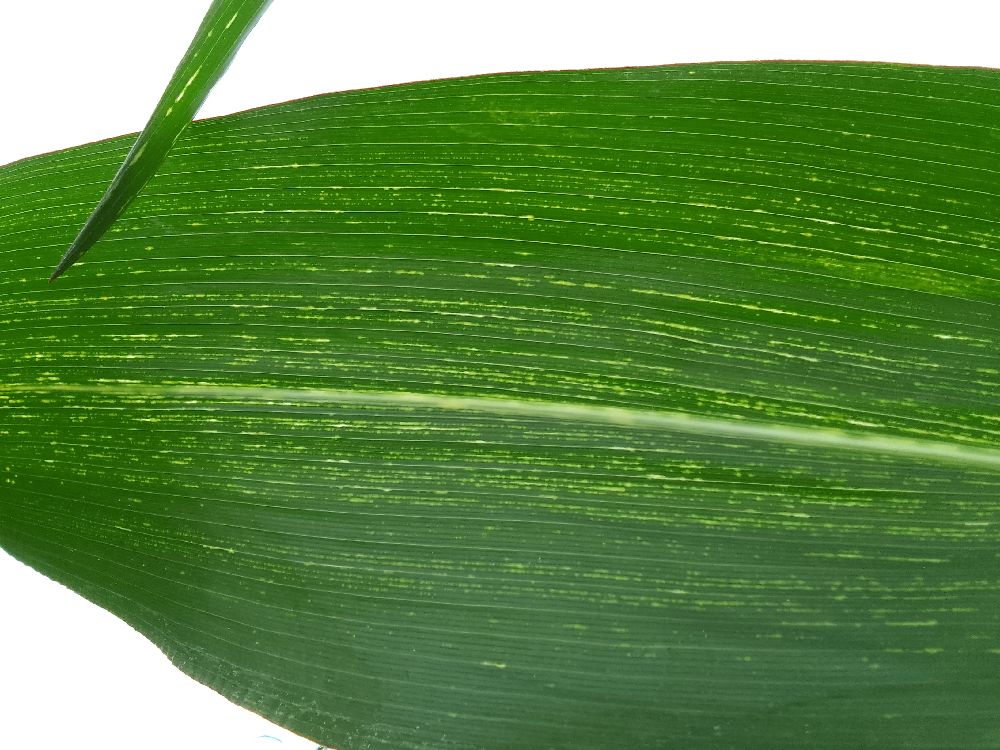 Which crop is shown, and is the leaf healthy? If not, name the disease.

maize, maize streak virus
